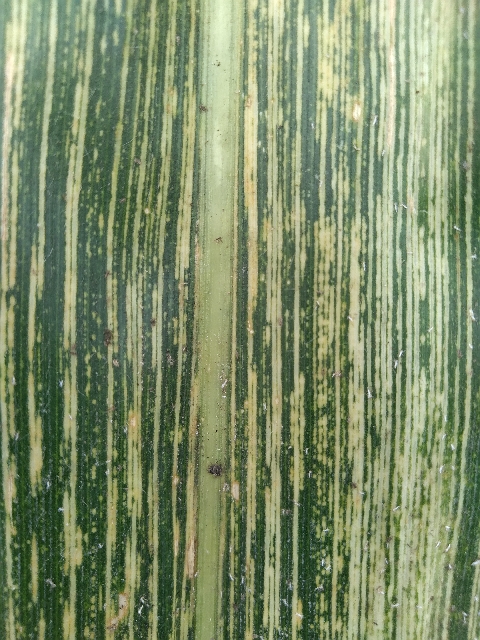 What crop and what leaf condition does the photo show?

maize, maize streak virus
